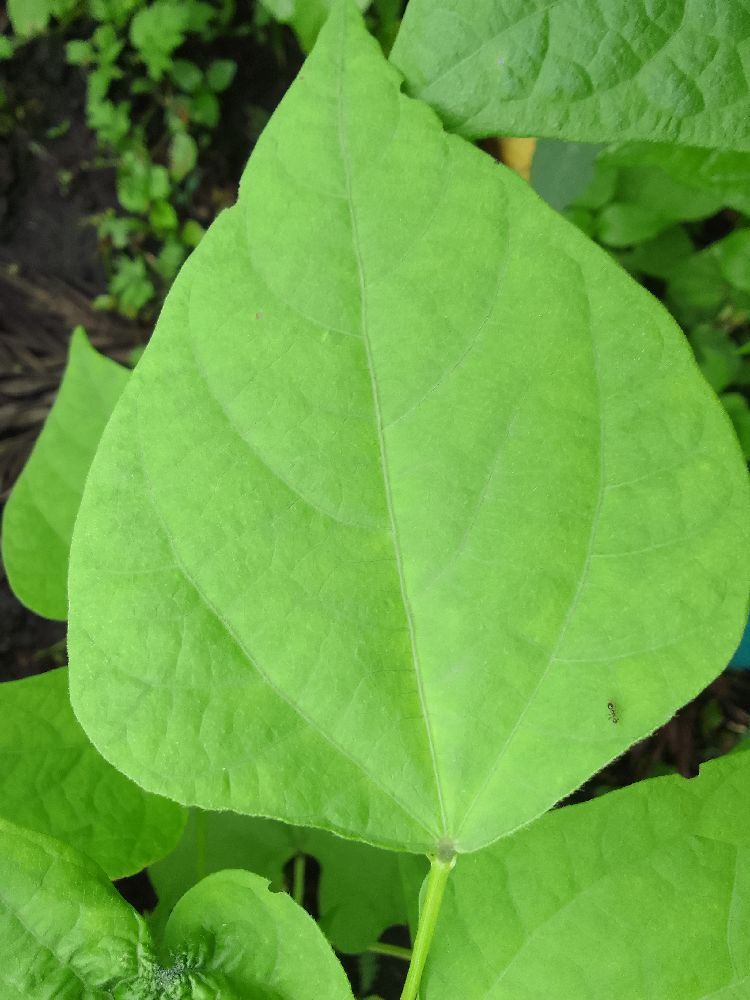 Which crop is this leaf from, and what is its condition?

common bean, healthy
